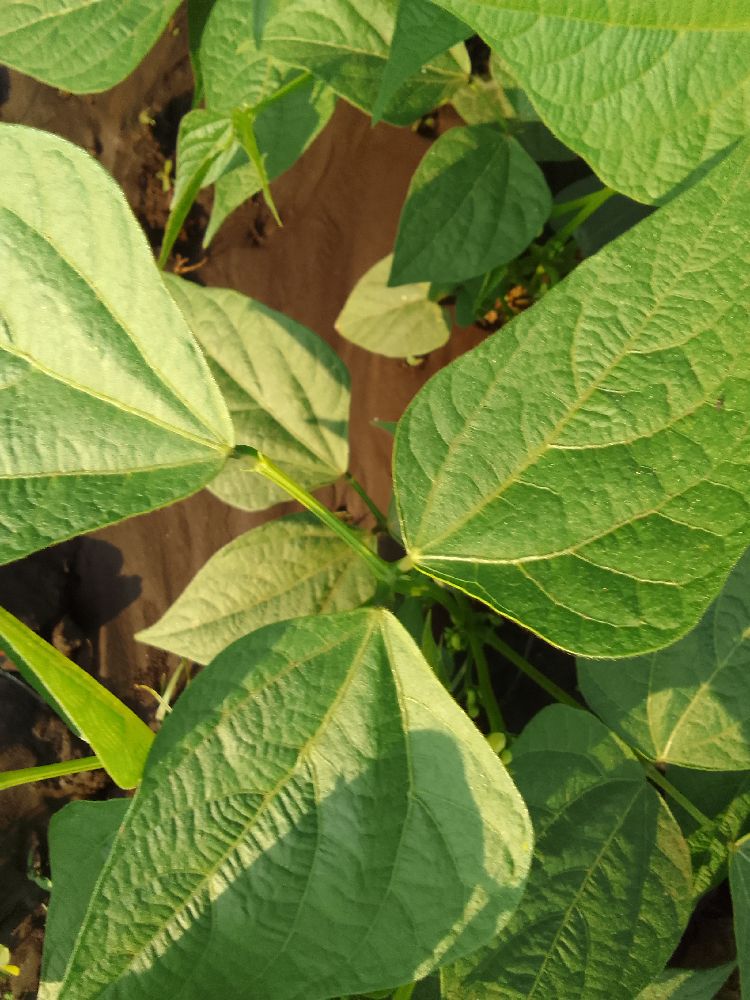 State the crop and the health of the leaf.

common bean, healthy
